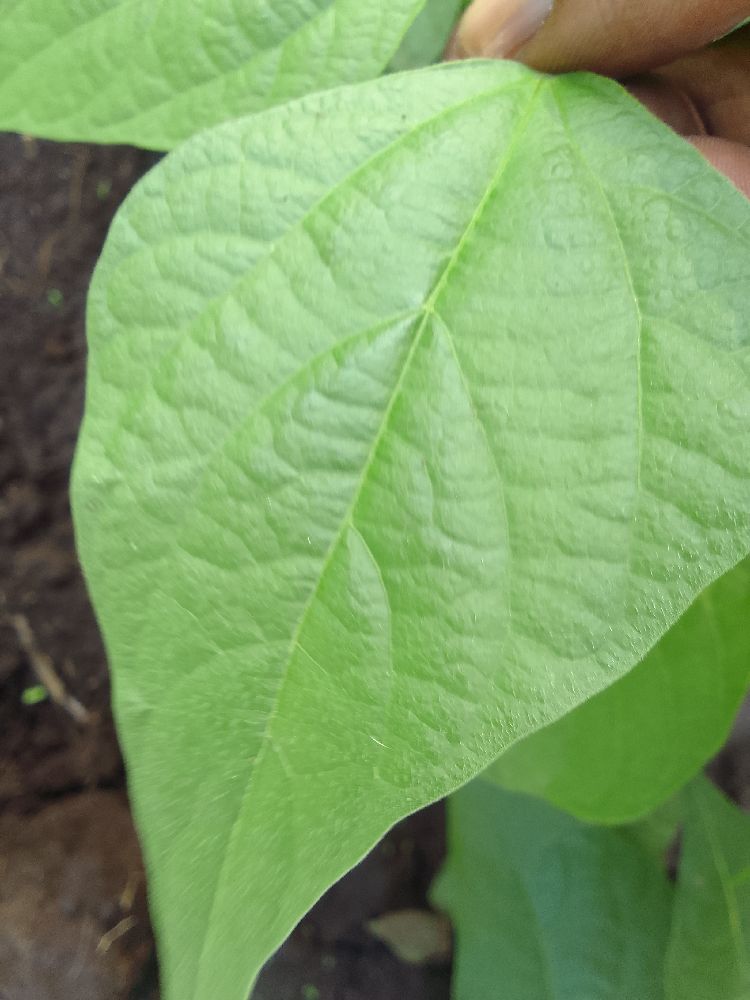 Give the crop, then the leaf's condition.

common bean, healthy
